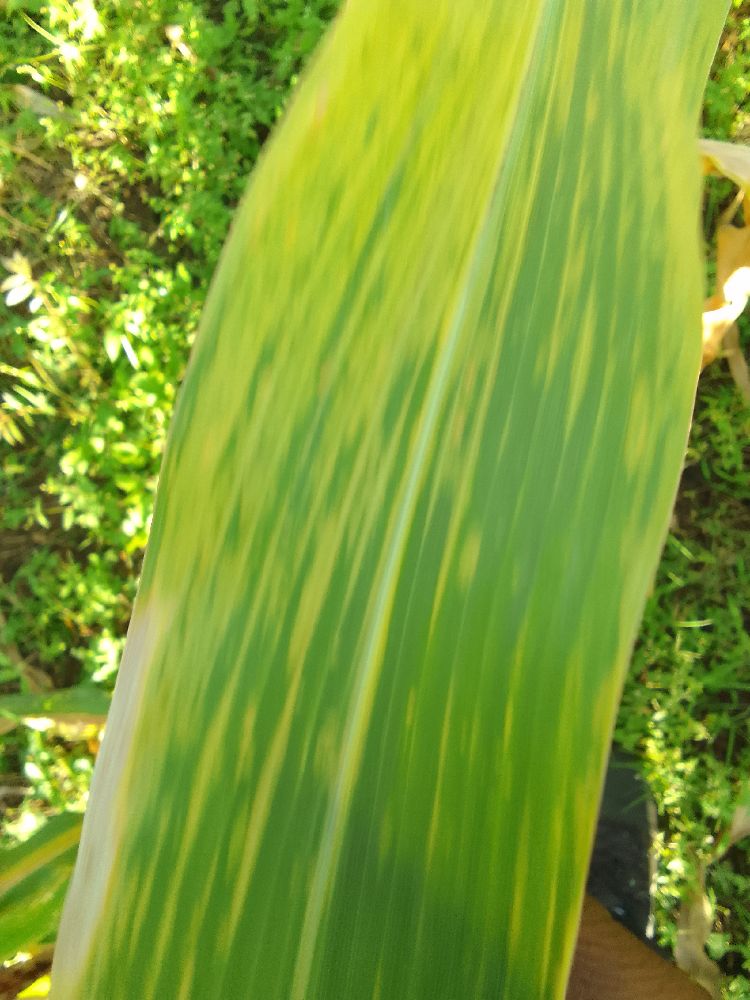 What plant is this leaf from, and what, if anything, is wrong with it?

maize, maize lethal necrosis
